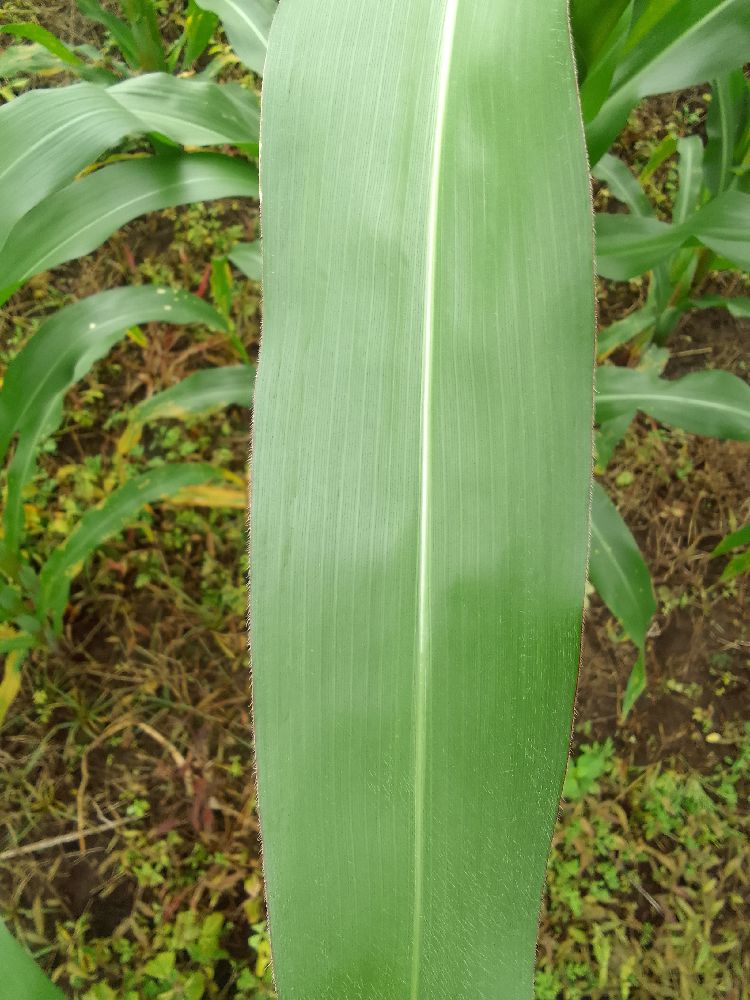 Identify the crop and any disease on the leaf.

maize, healthy
